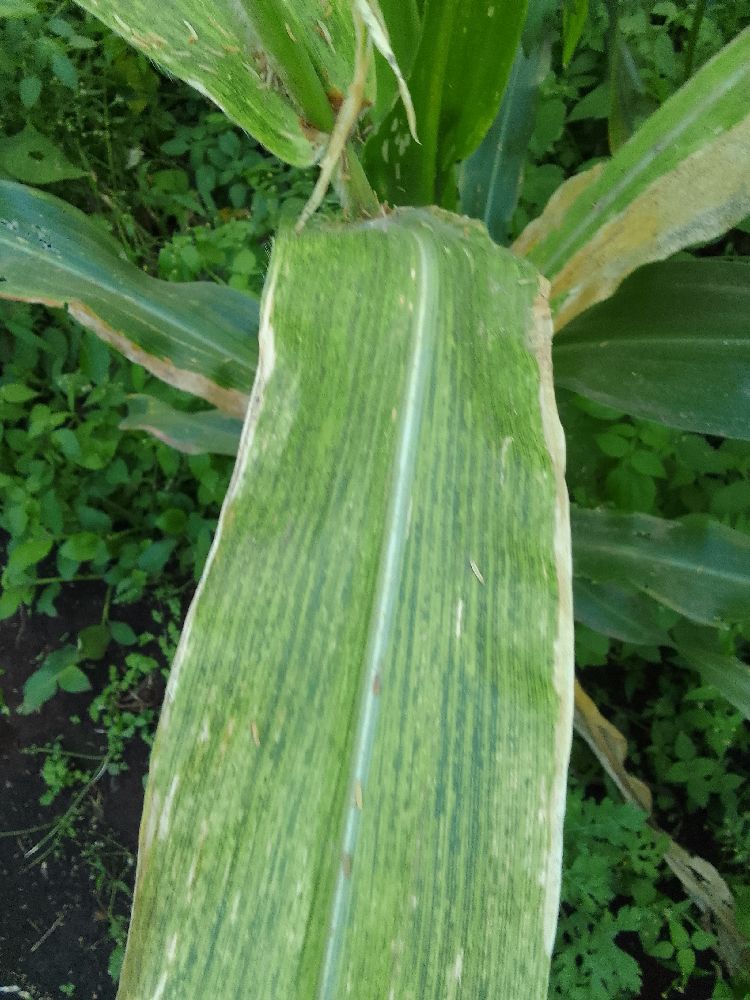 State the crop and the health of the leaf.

maize, maize lethal necrosis
